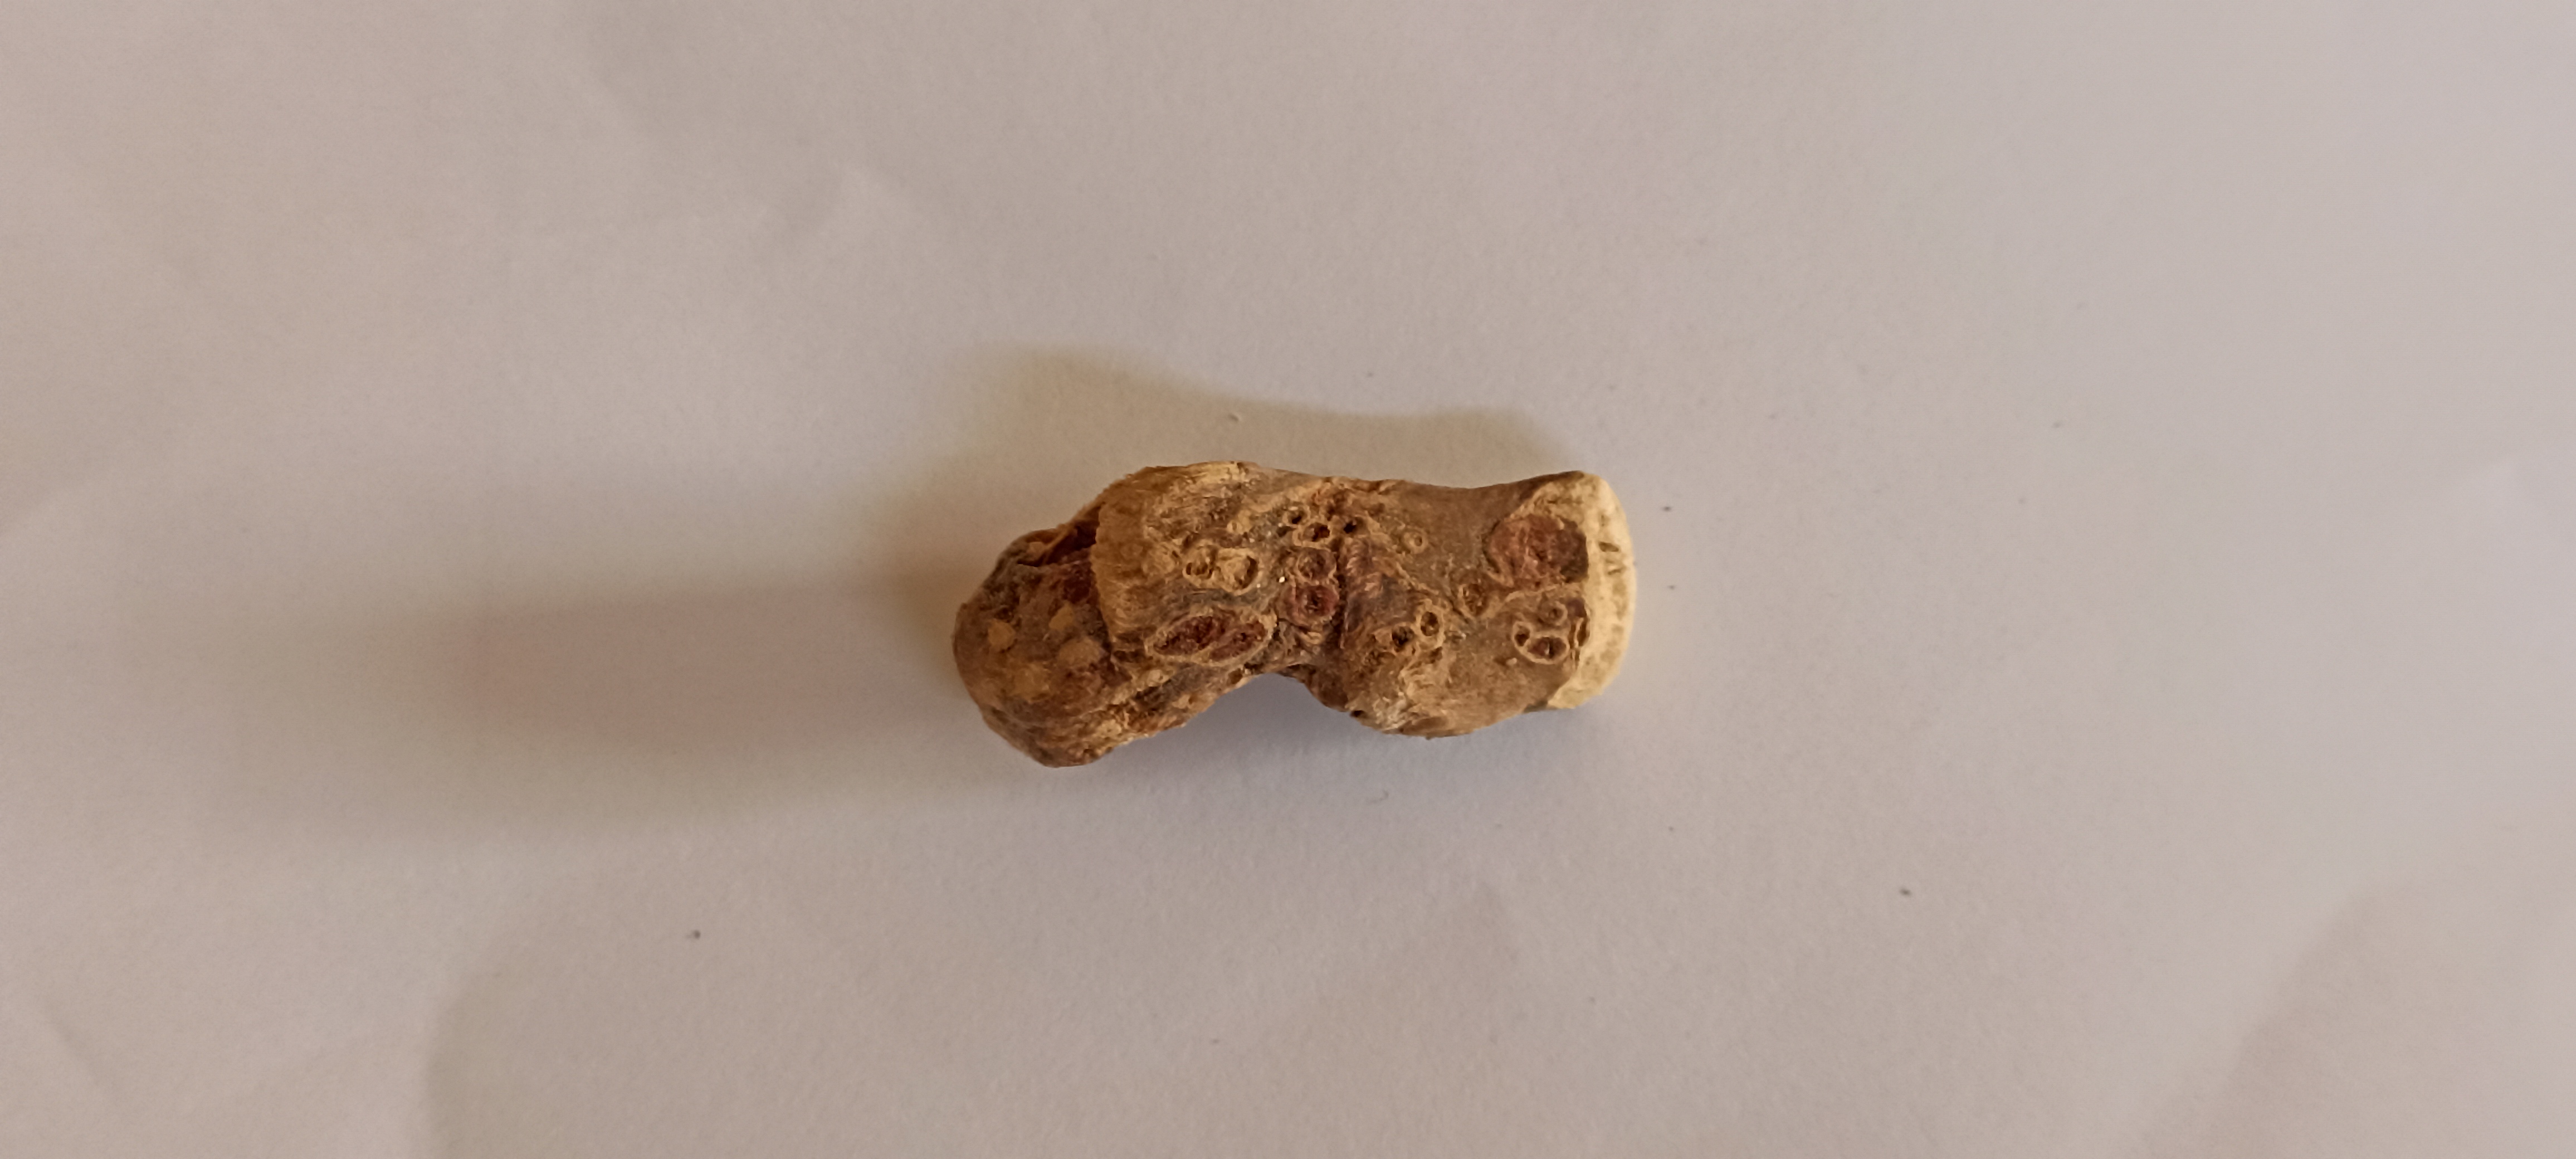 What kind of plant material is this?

vekhand
